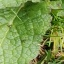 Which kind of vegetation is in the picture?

structured weed
